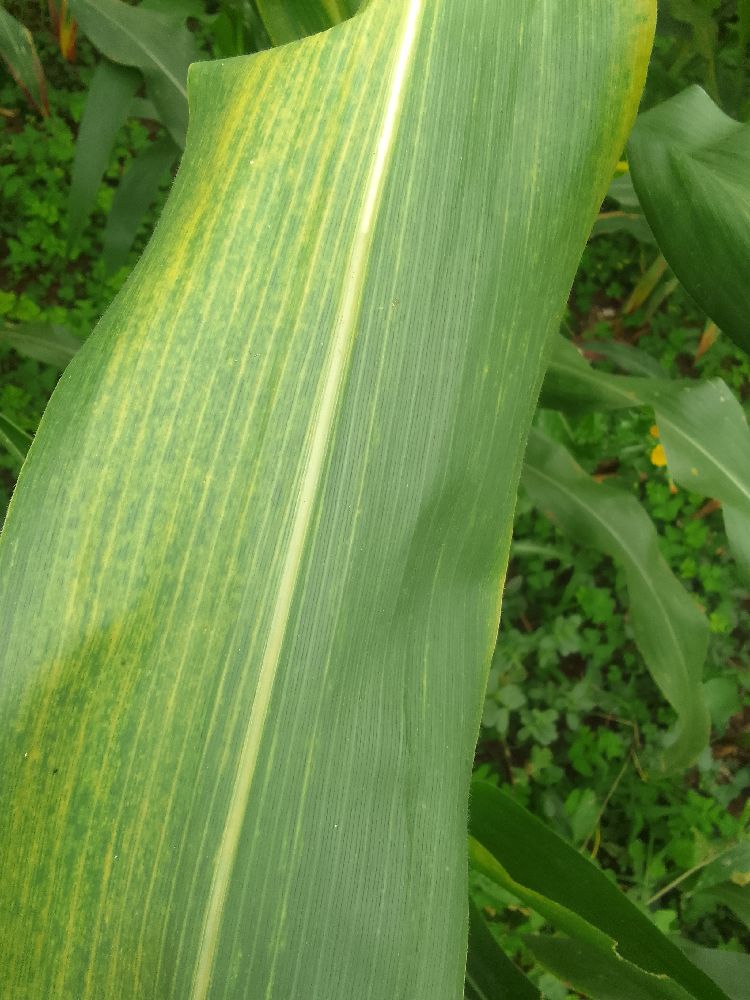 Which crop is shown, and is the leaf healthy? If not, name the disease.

maize, maize lethal necrosis
